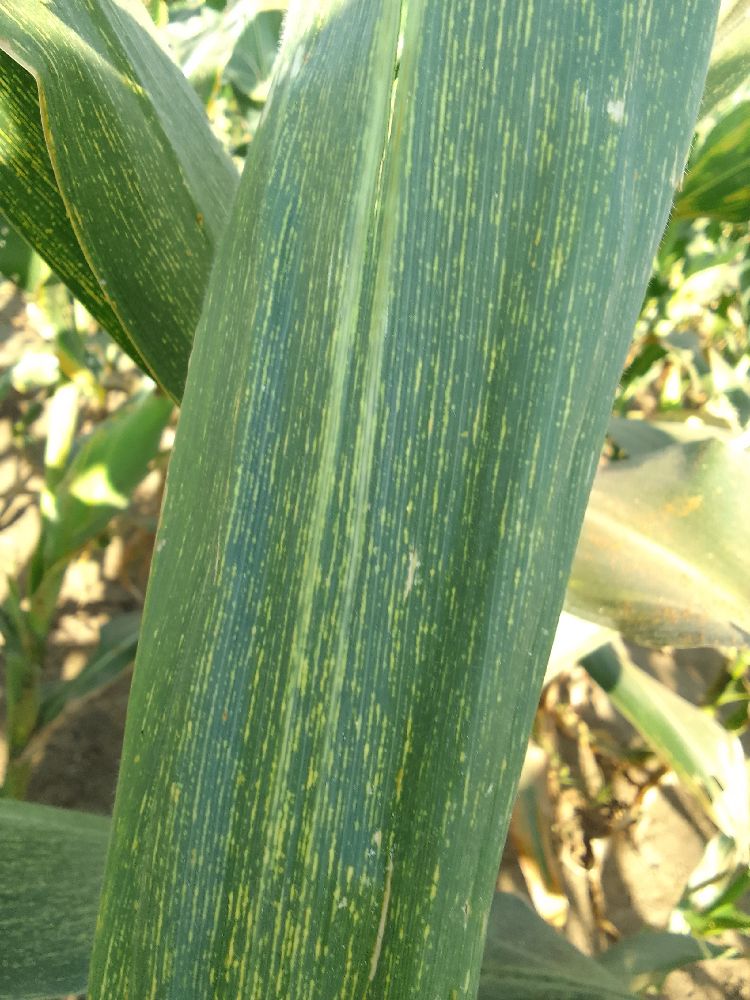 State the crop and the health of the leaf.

maize, maize streak virus
